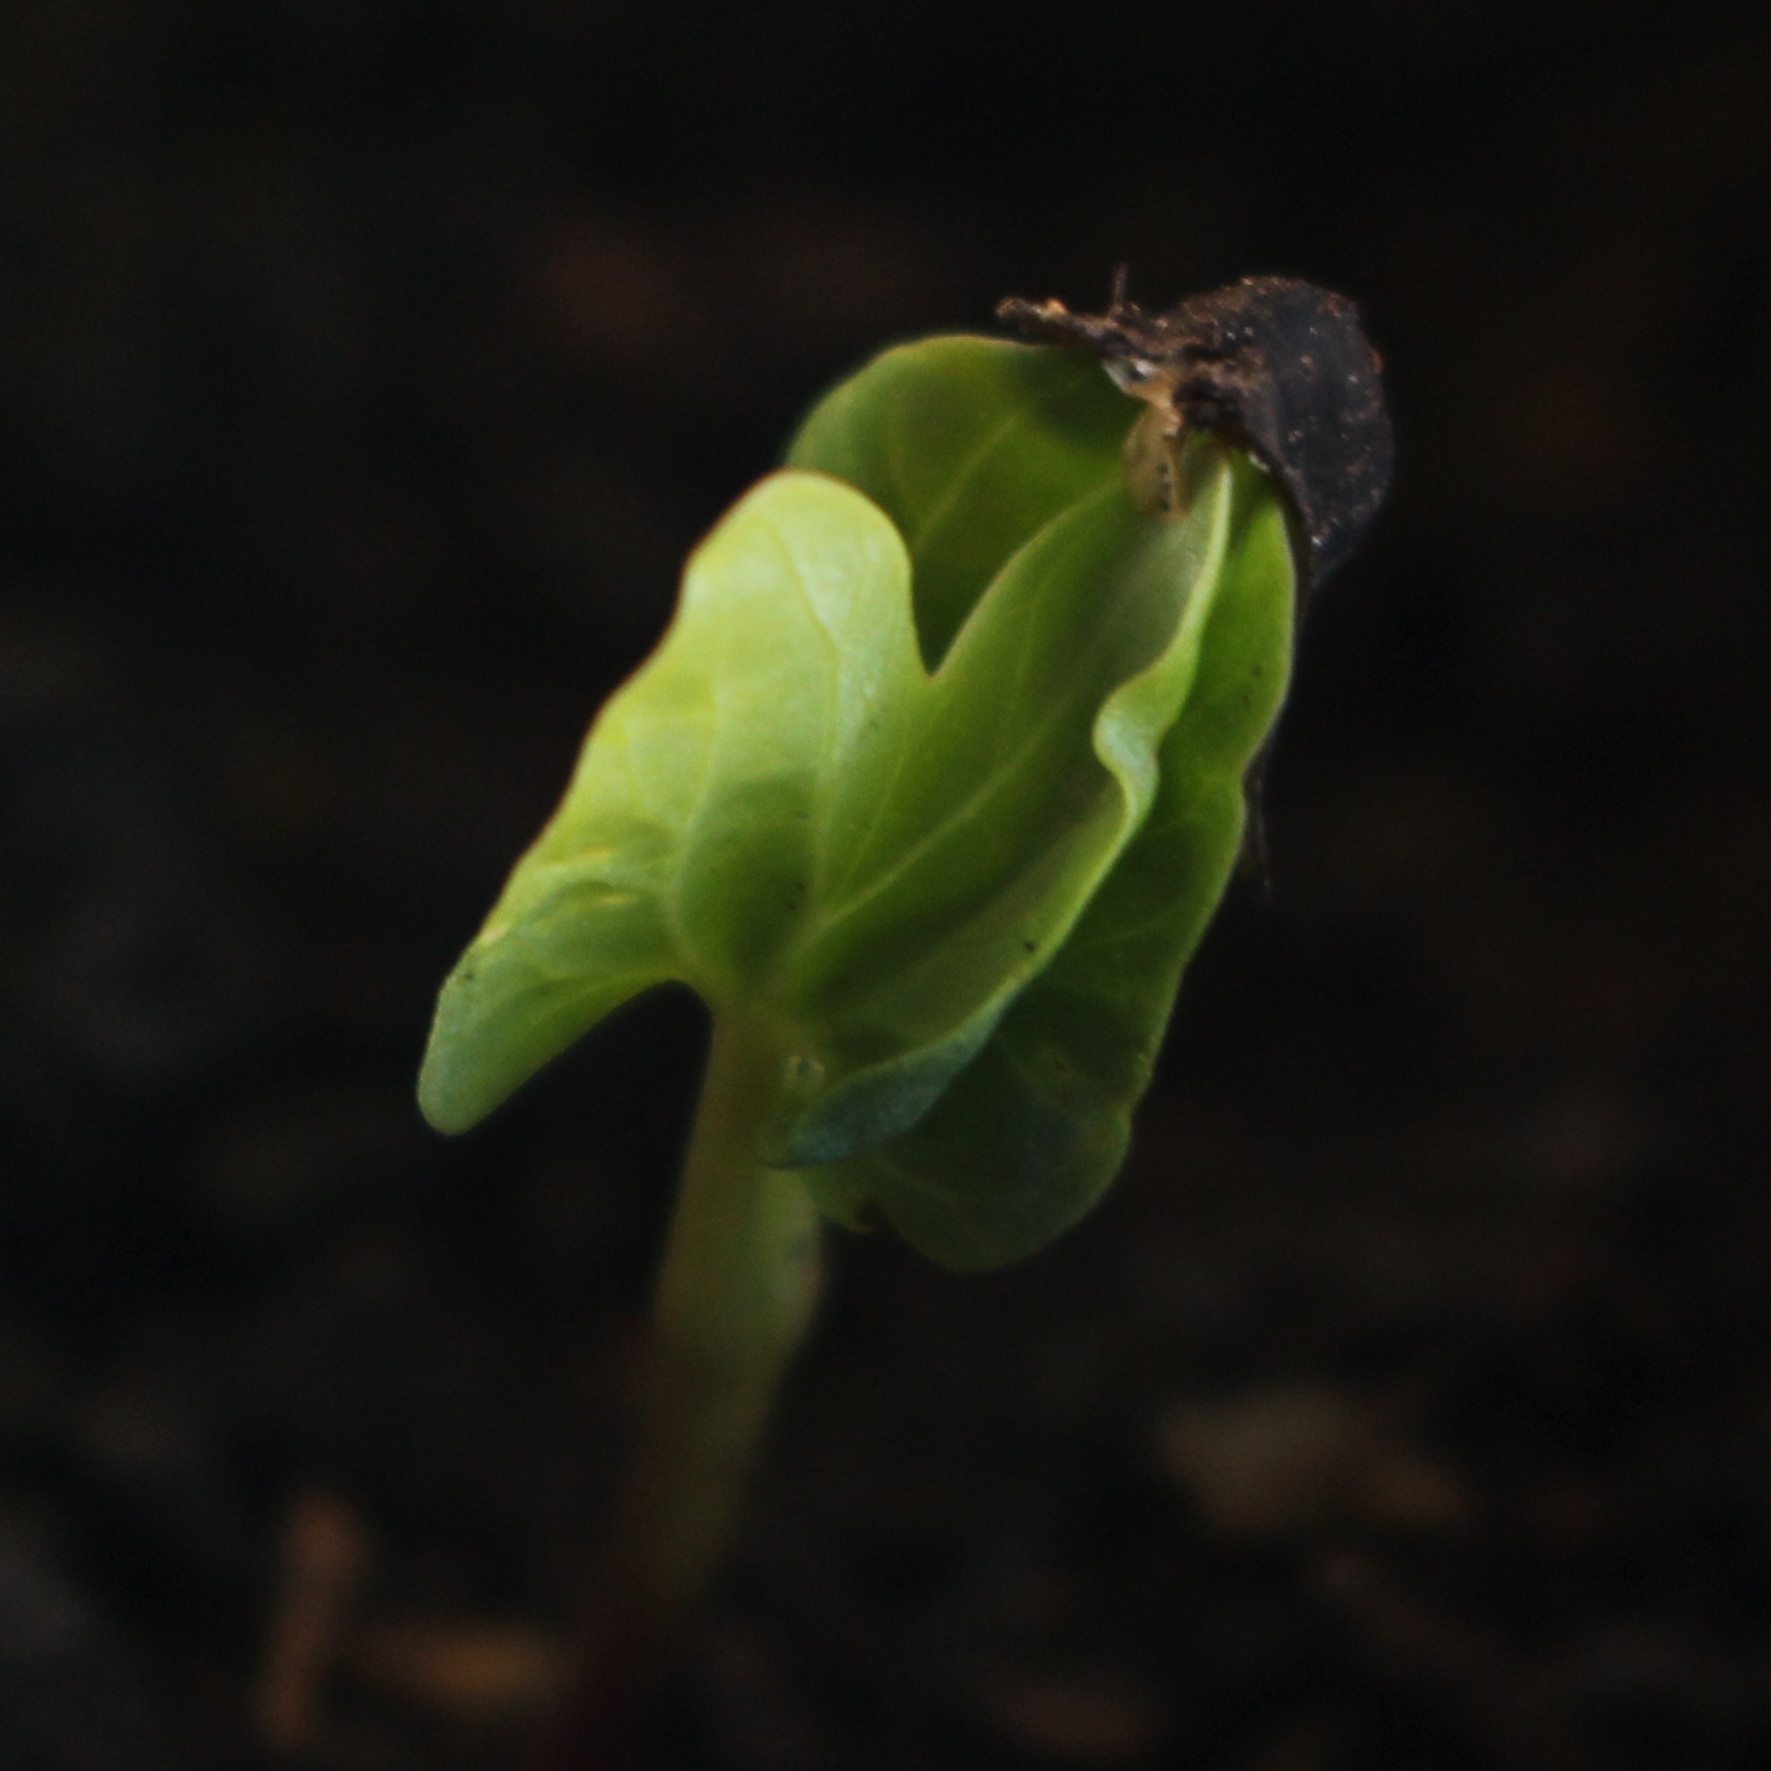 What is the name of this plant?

Convolvulus arvensis
